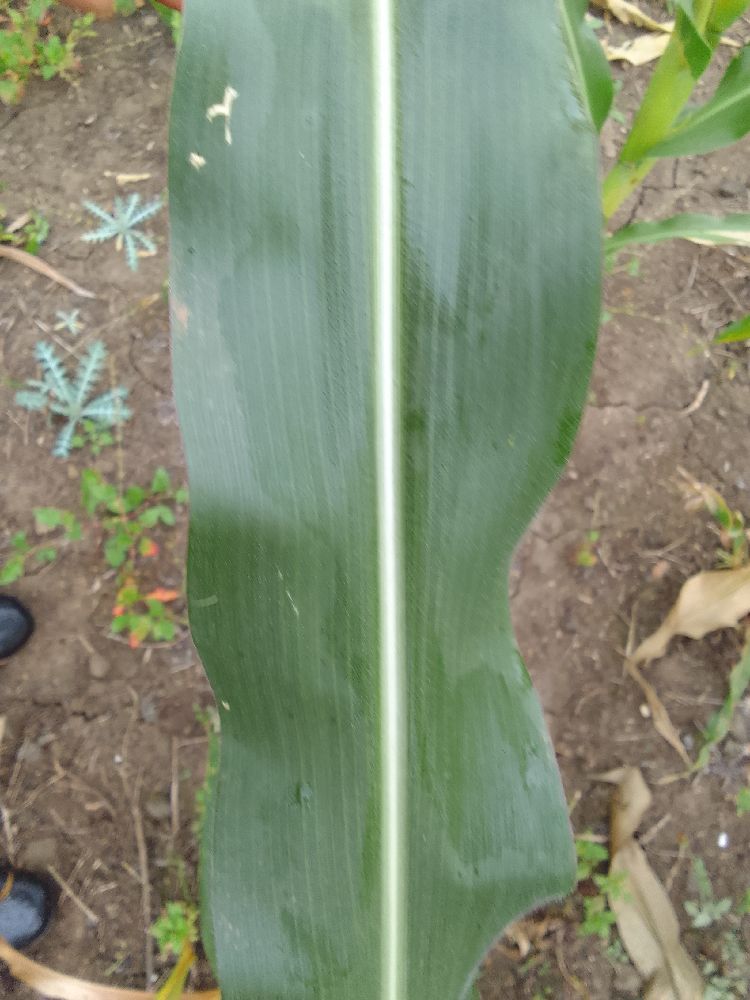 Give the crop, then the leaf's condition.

maize, healthy
